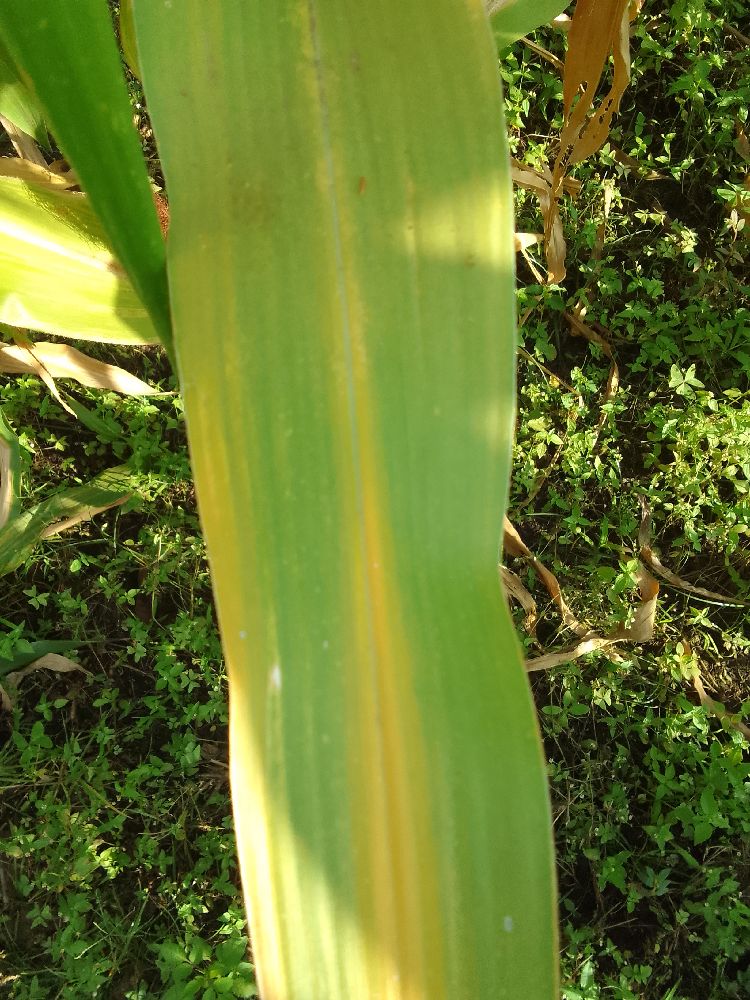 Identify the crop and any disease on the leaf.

maize, maize lethal necrosis
